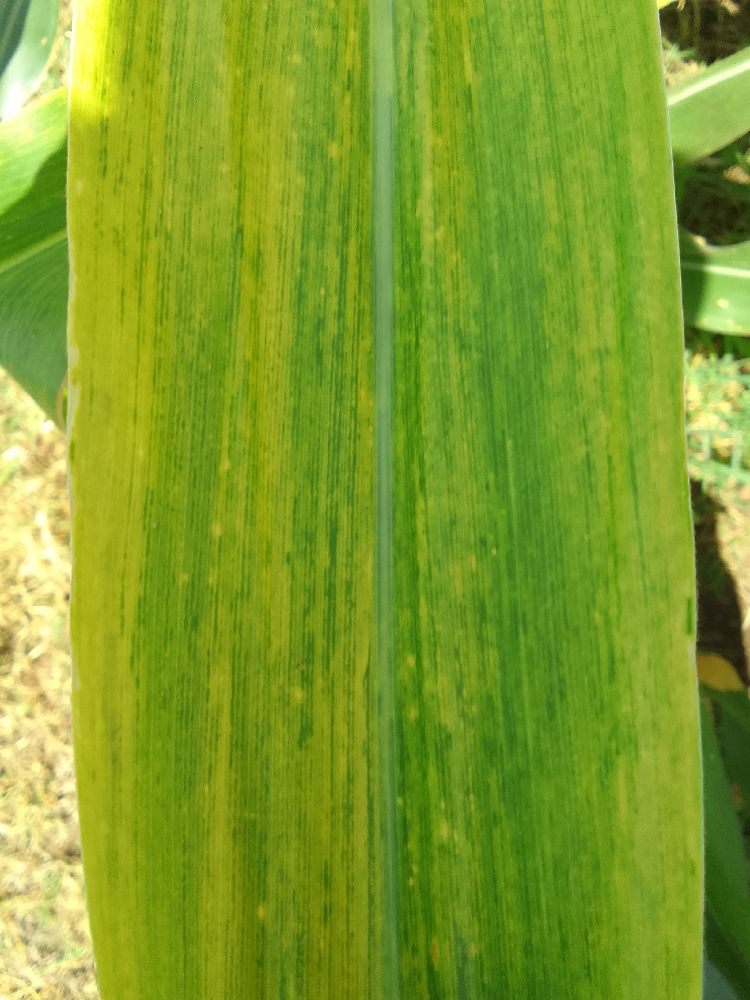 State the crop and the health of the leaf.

maize, maize lethal necrosis
